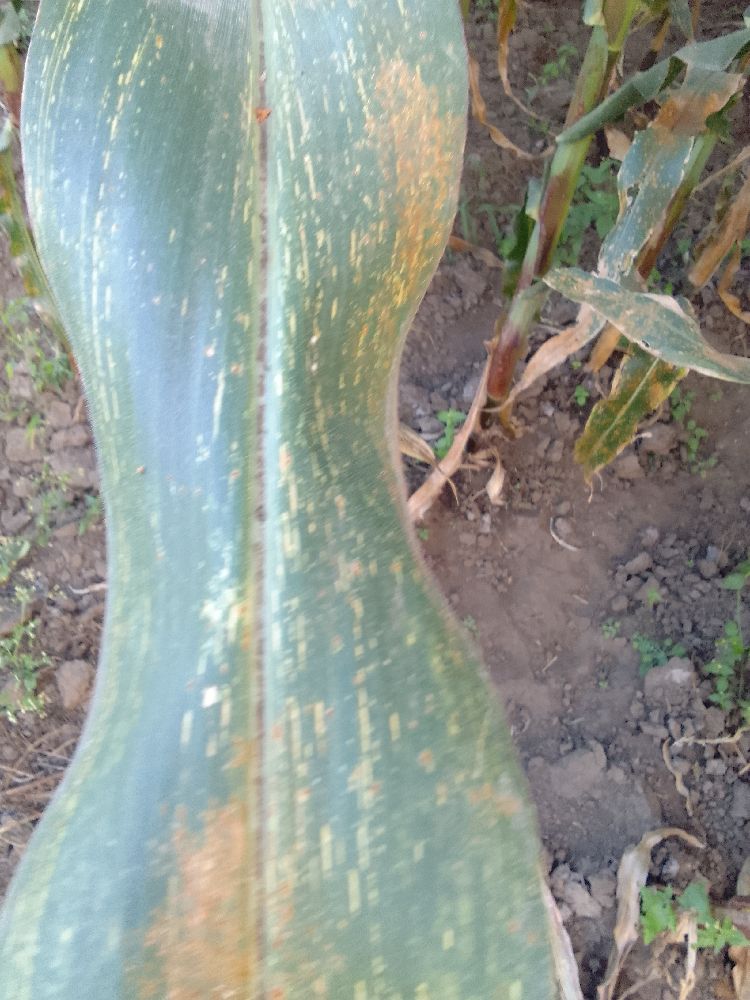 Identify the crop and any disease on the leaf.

maize, maize streak virus
